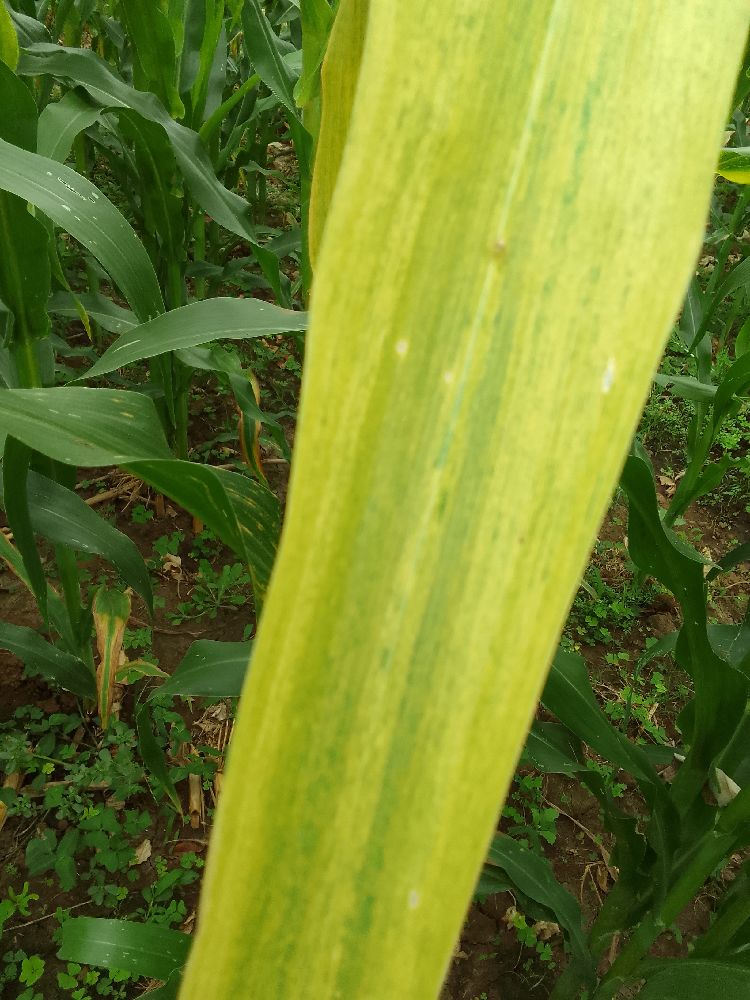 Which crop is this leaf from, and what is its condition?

maize, maize lethal necrosis
